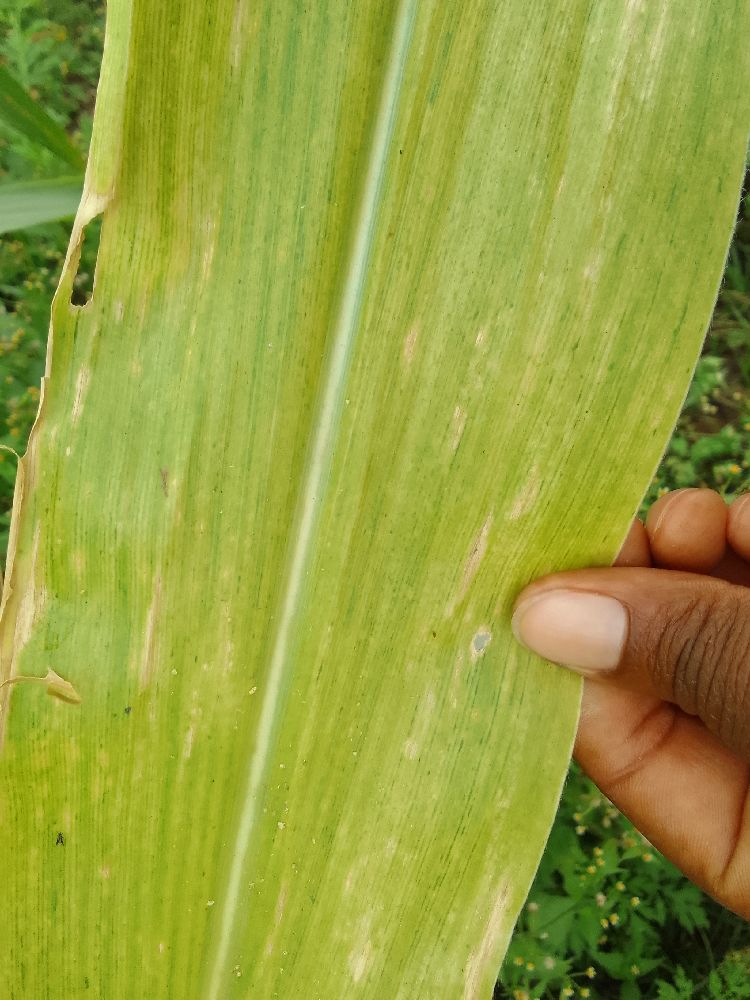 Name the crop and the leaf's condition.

maize, maize lethal necrosis
